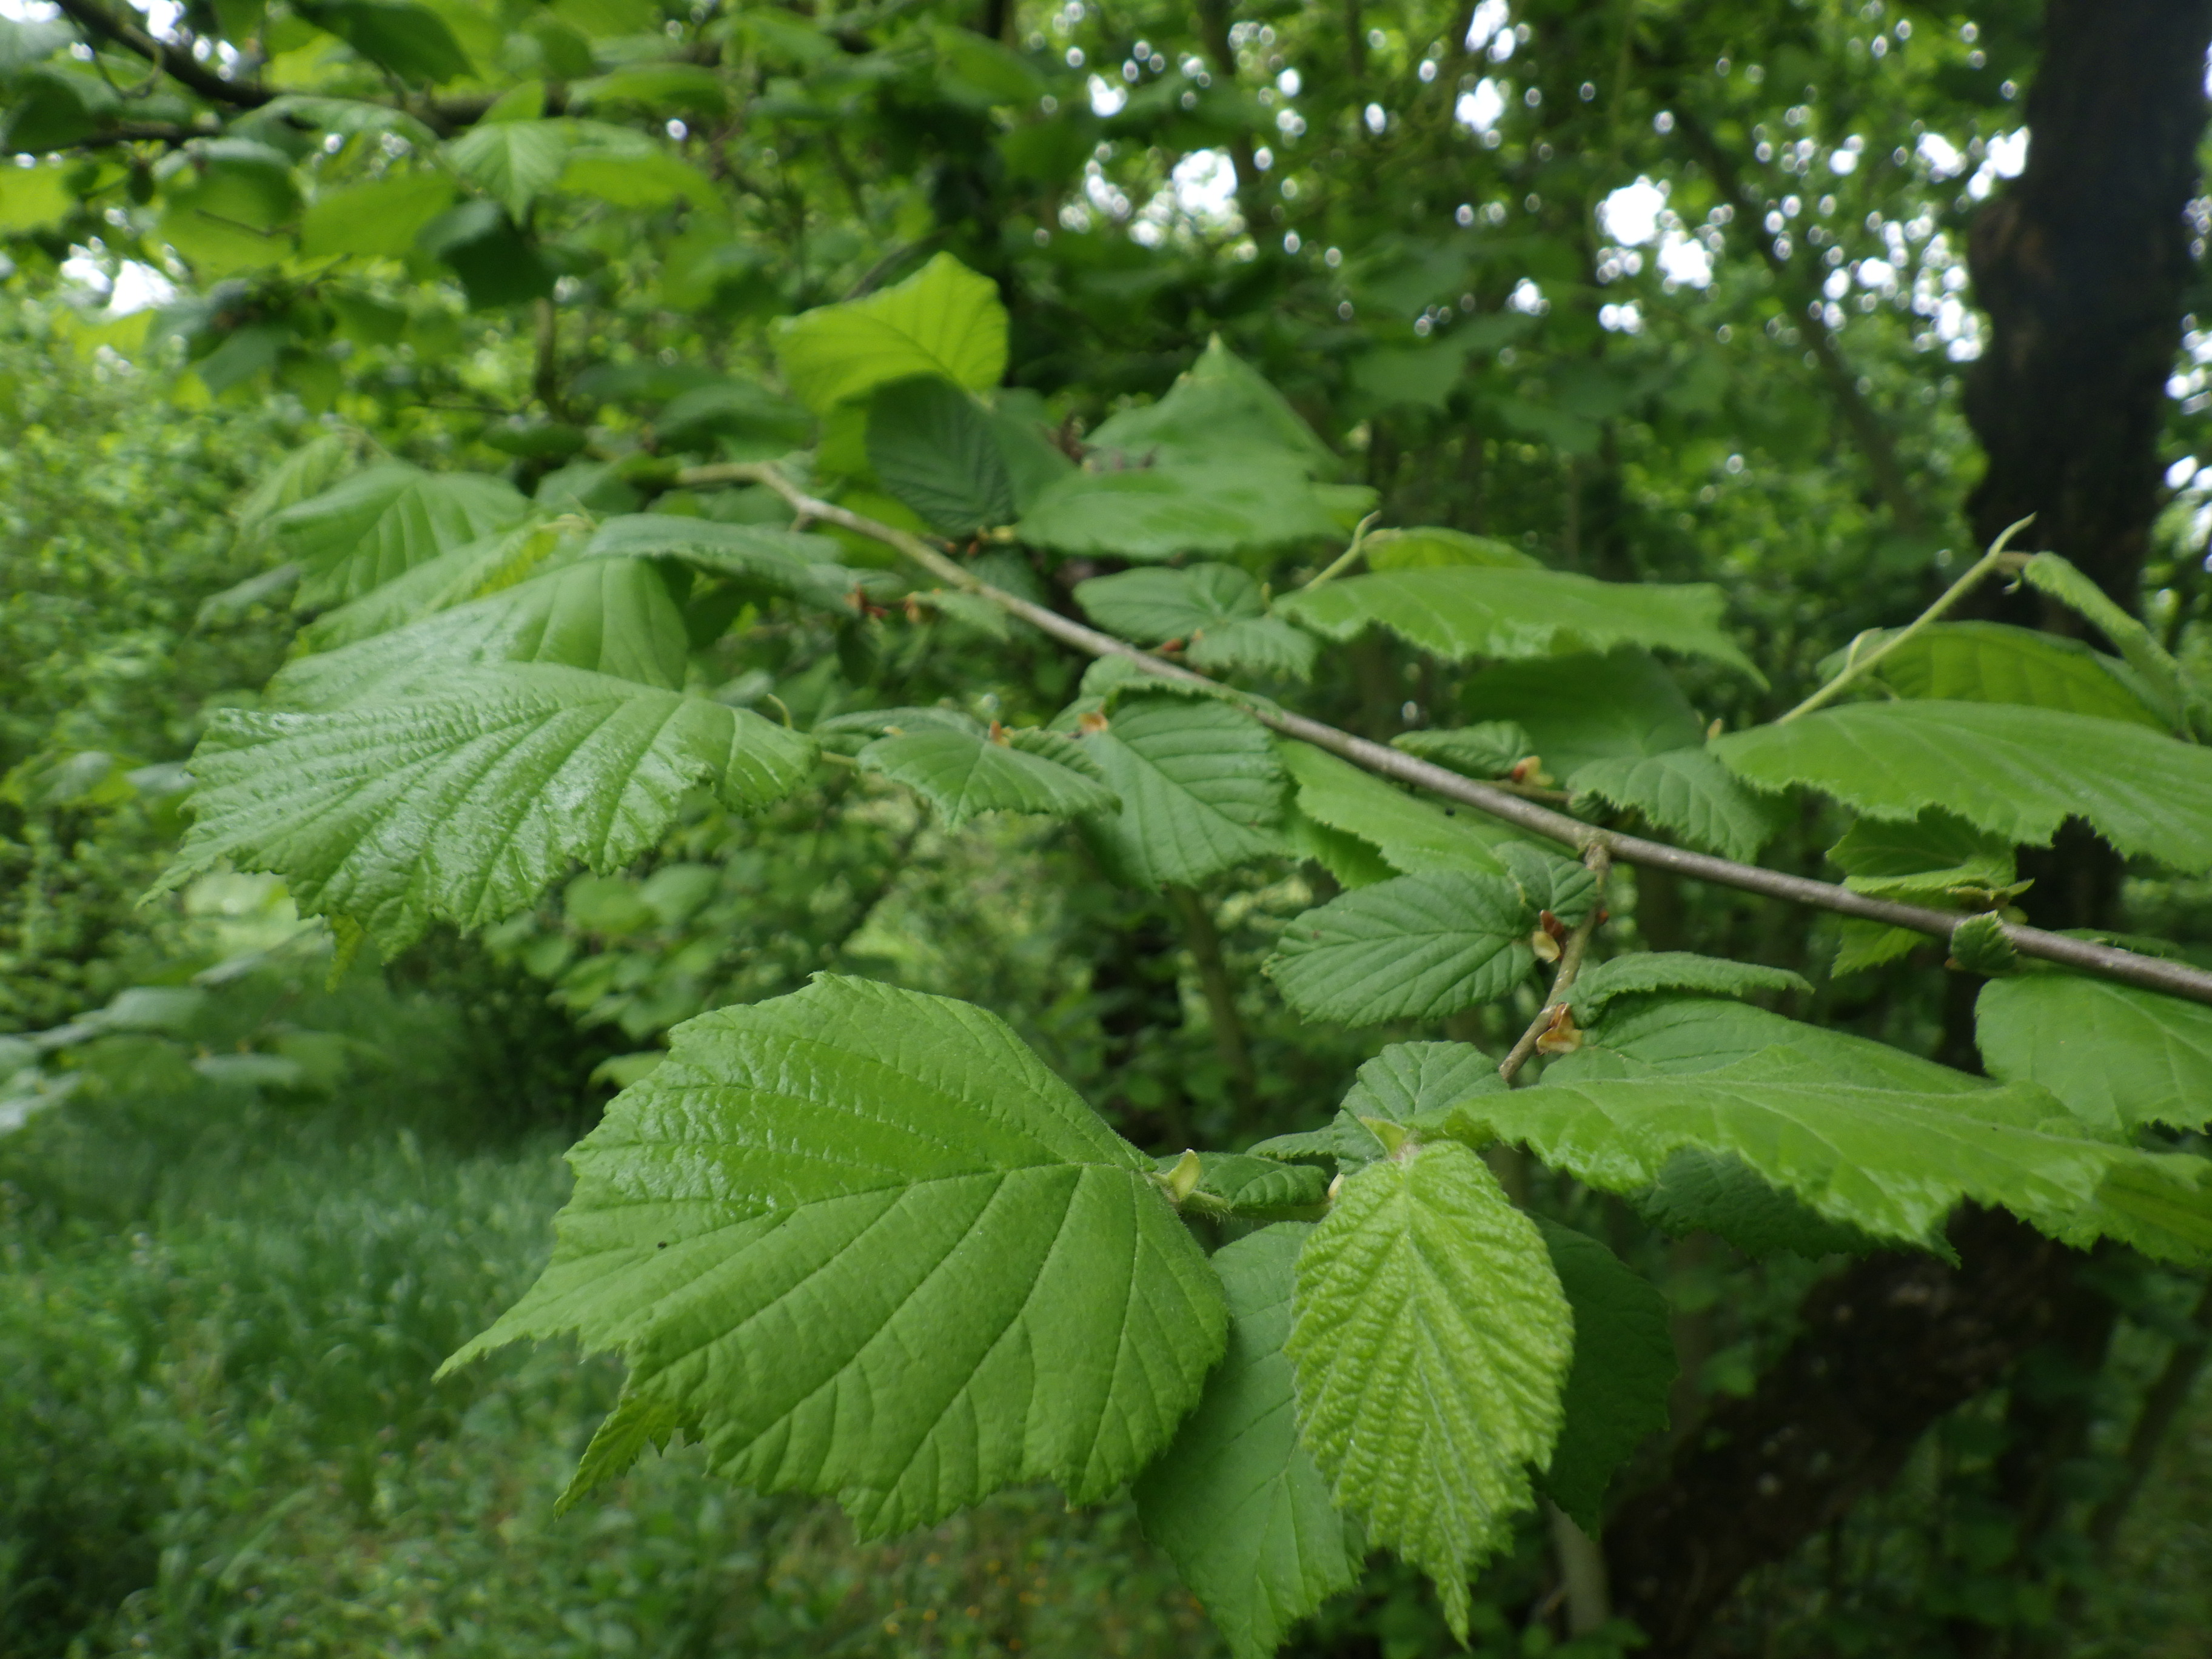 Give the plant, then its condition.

hazel, healthy
